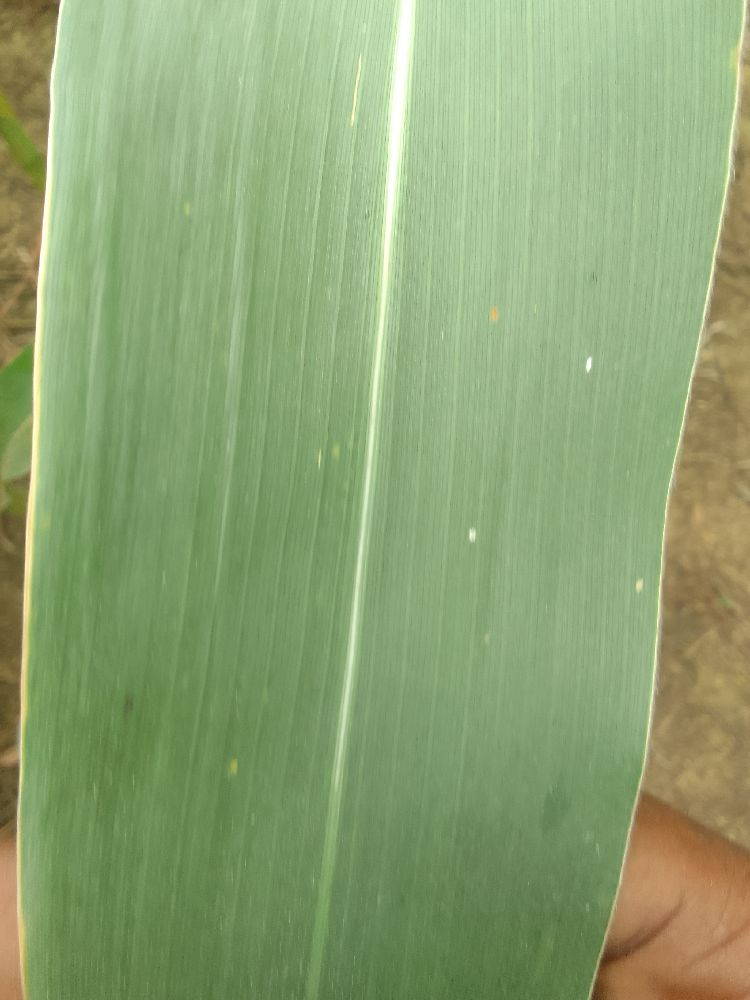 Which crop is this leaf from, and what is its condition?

maize, healthy
